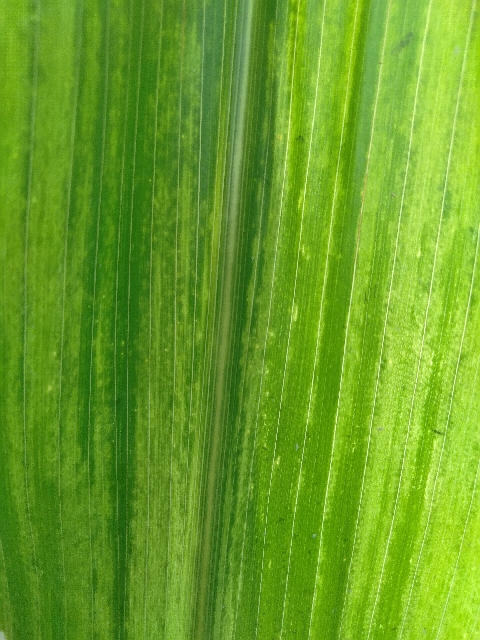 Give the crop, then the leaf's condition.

maize, maize lethal necrosis
